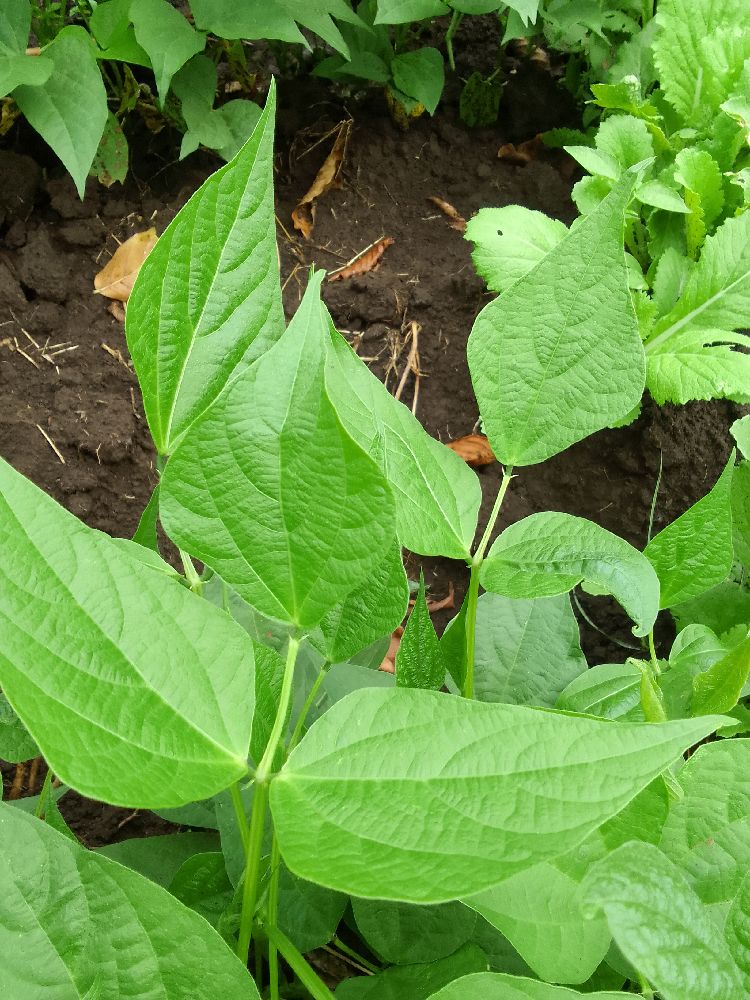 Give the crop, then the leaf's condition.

common bean, healthy
